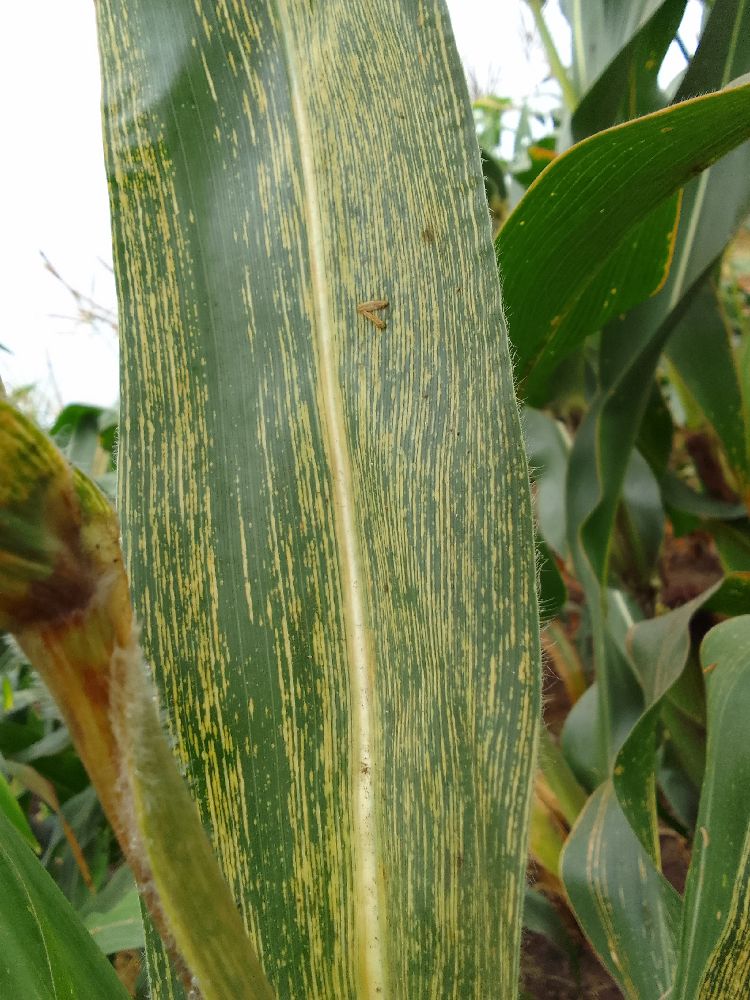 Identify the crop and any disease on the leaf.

maize, maize streak virus
